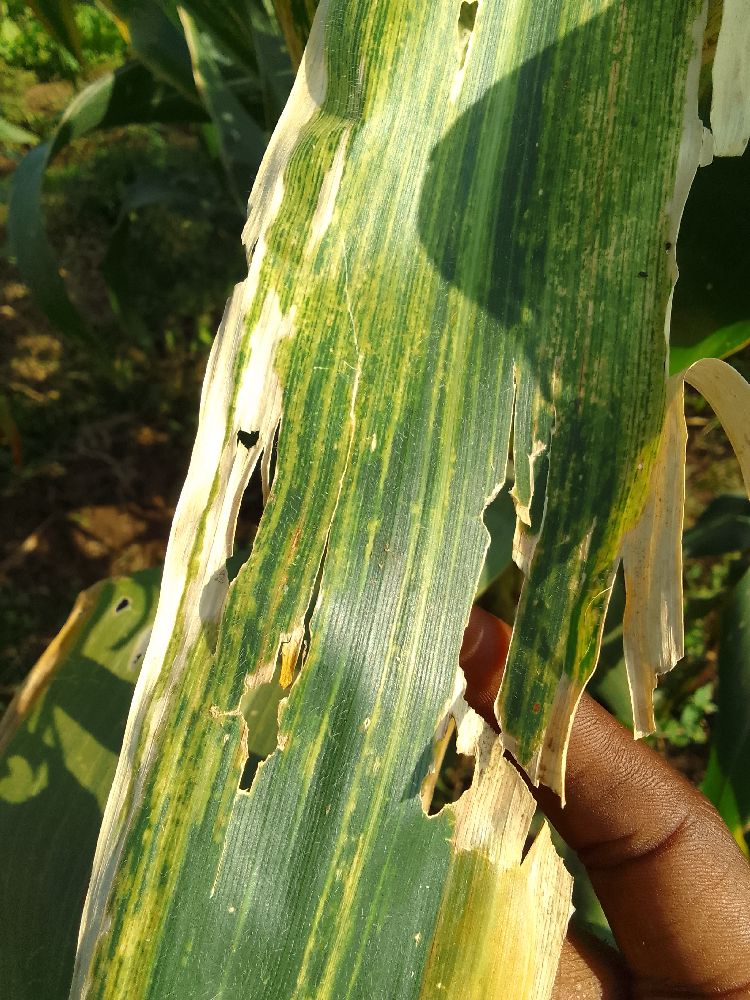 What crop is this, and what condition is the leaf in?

maize, maize lethal necrosis
